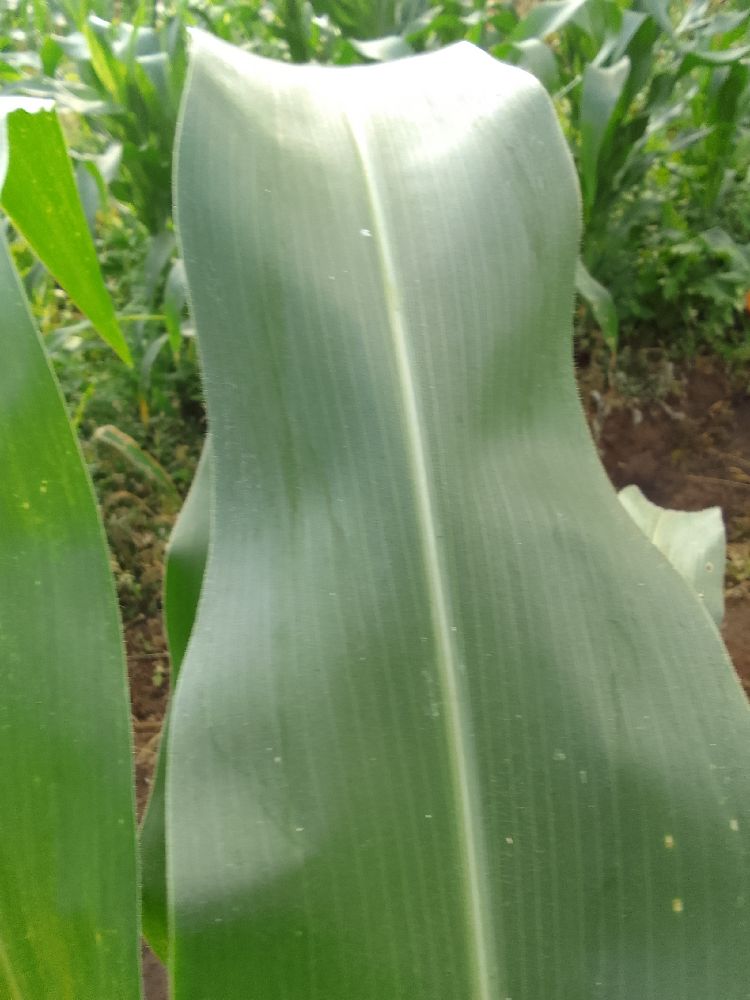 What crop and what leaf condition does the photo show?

maize, healthy
